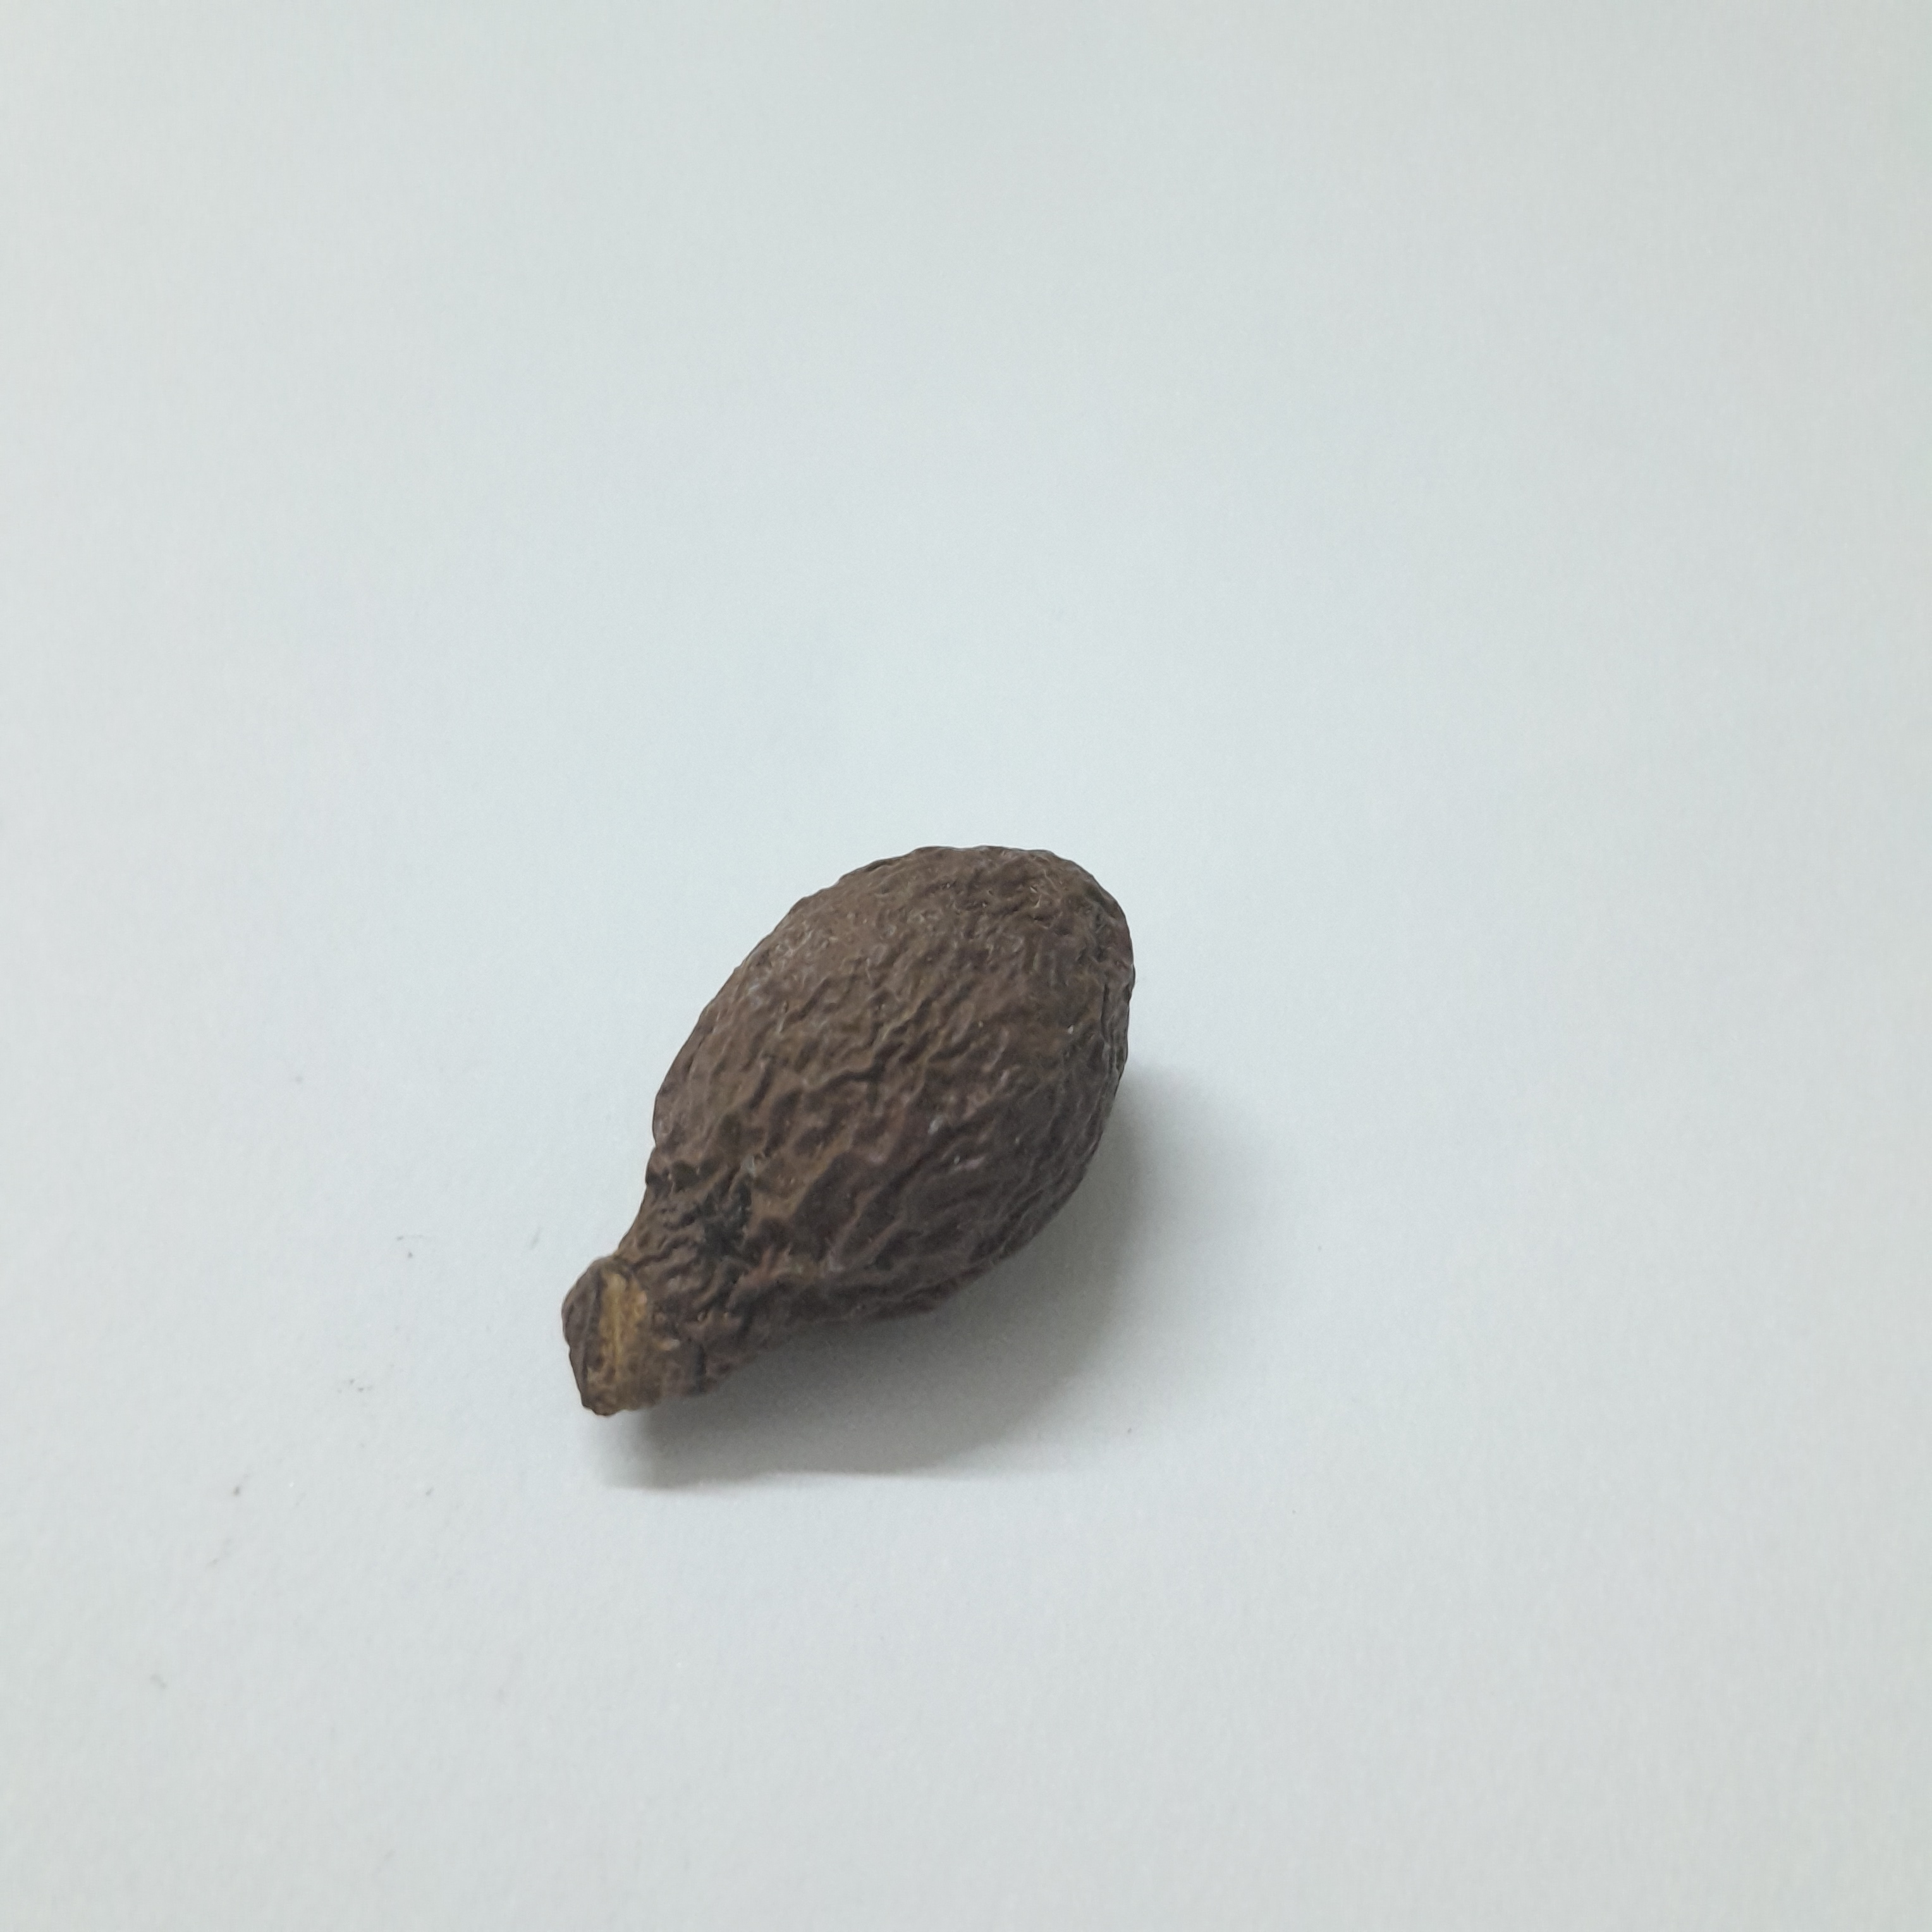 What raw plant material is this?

niranjanphal
